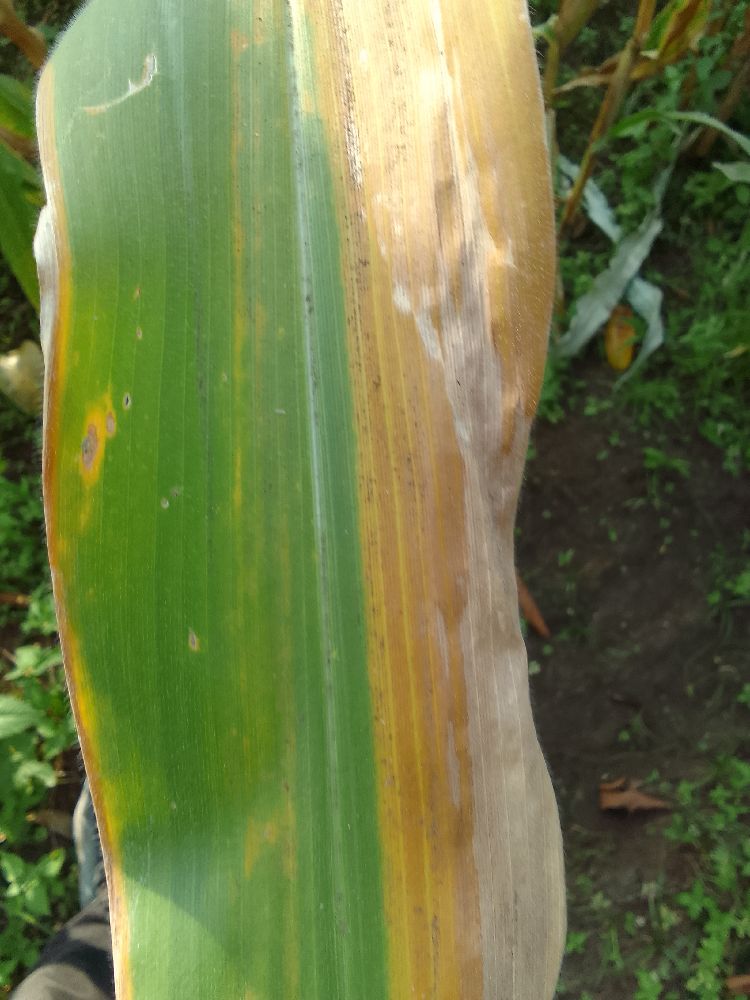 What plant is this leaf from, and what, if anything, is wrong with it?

maize, maize lethal necrosis
